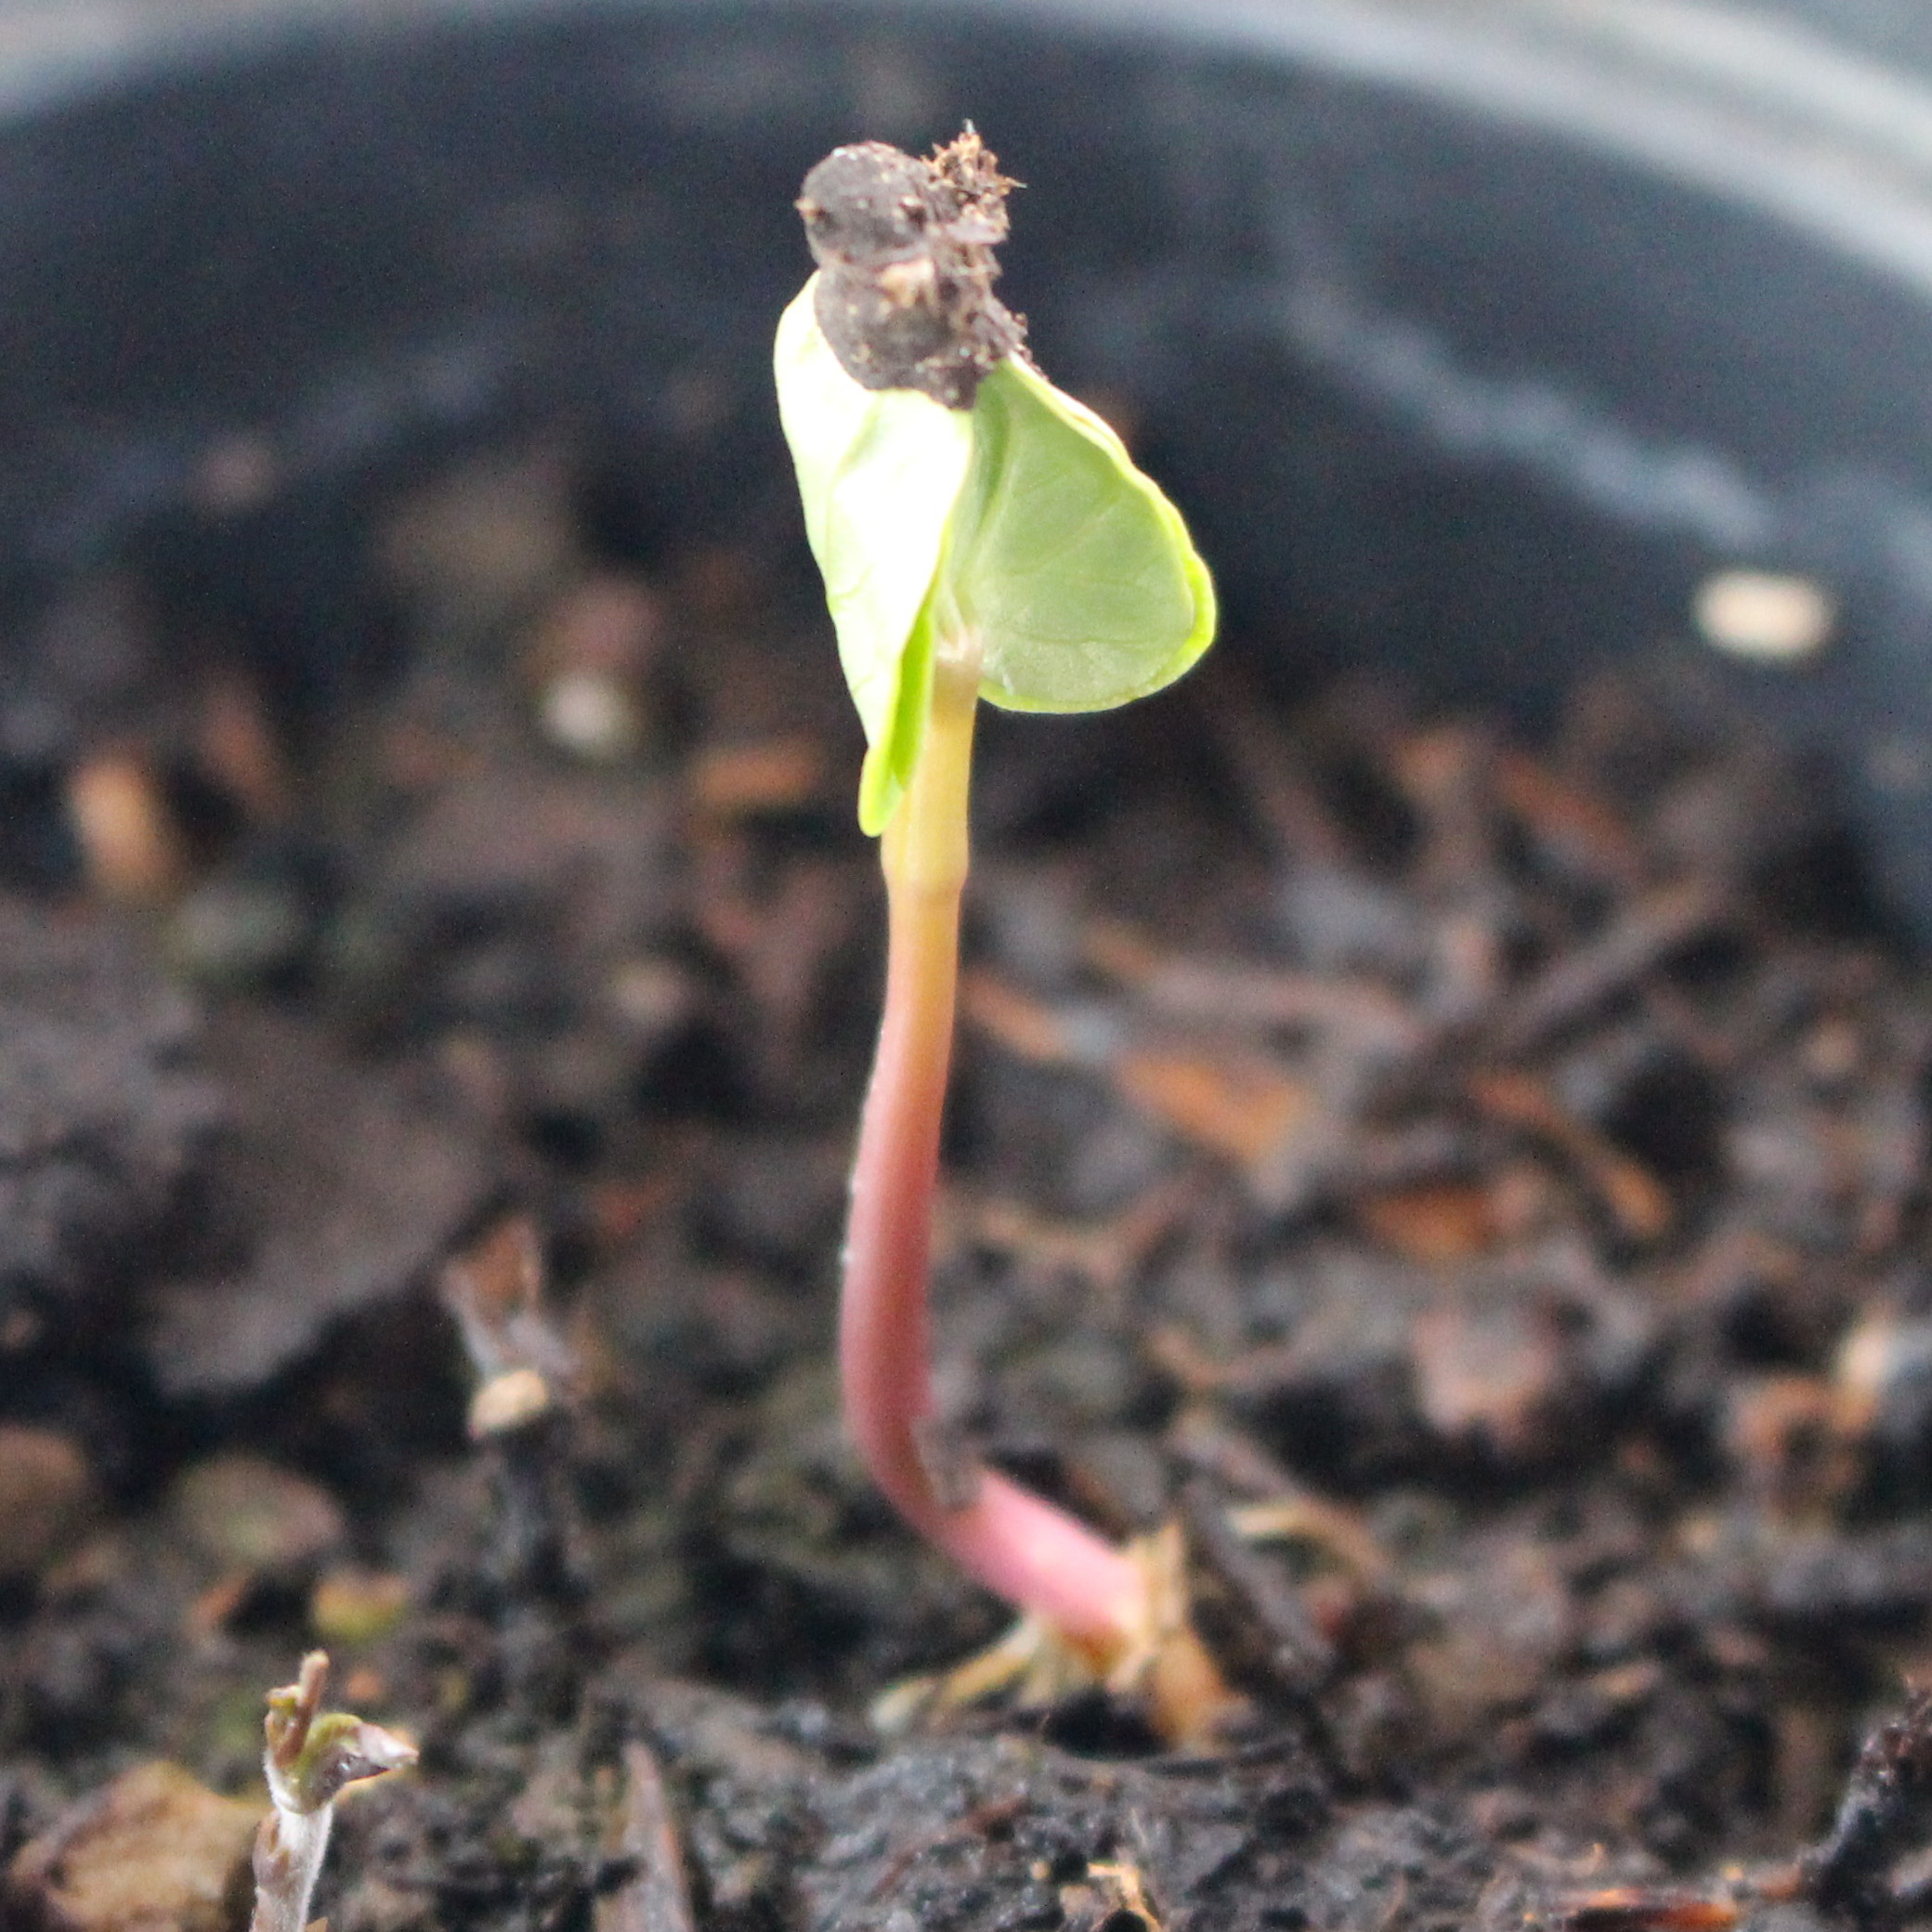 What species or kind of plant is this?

Convolvulus arvensis
